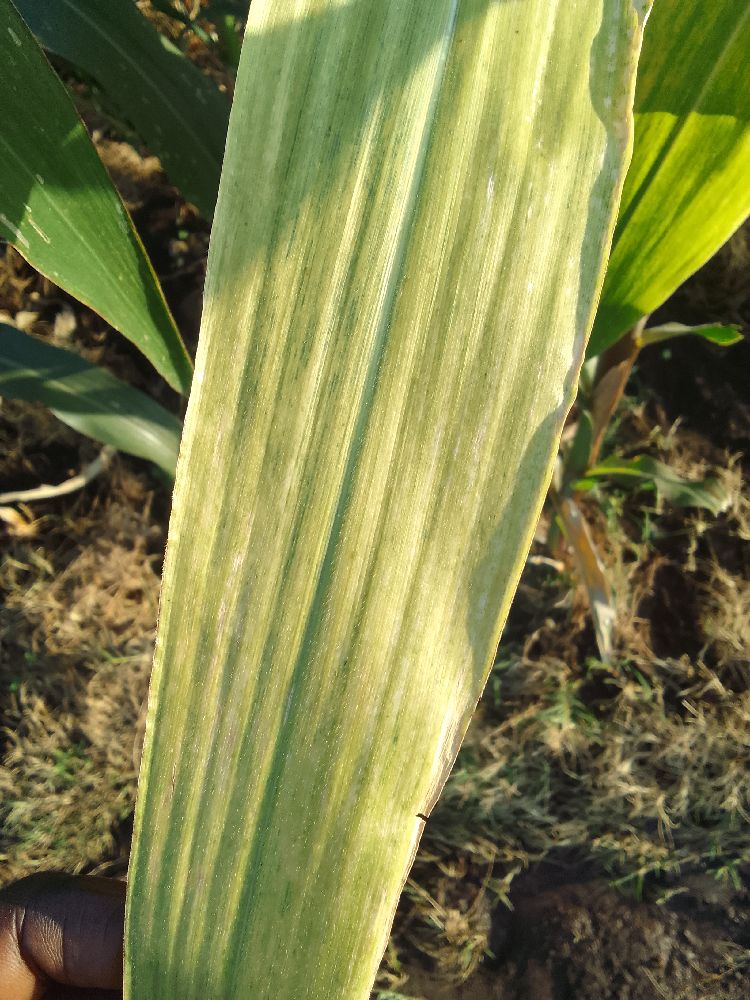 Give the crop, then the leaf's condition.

maize, maize lethal necrosis
